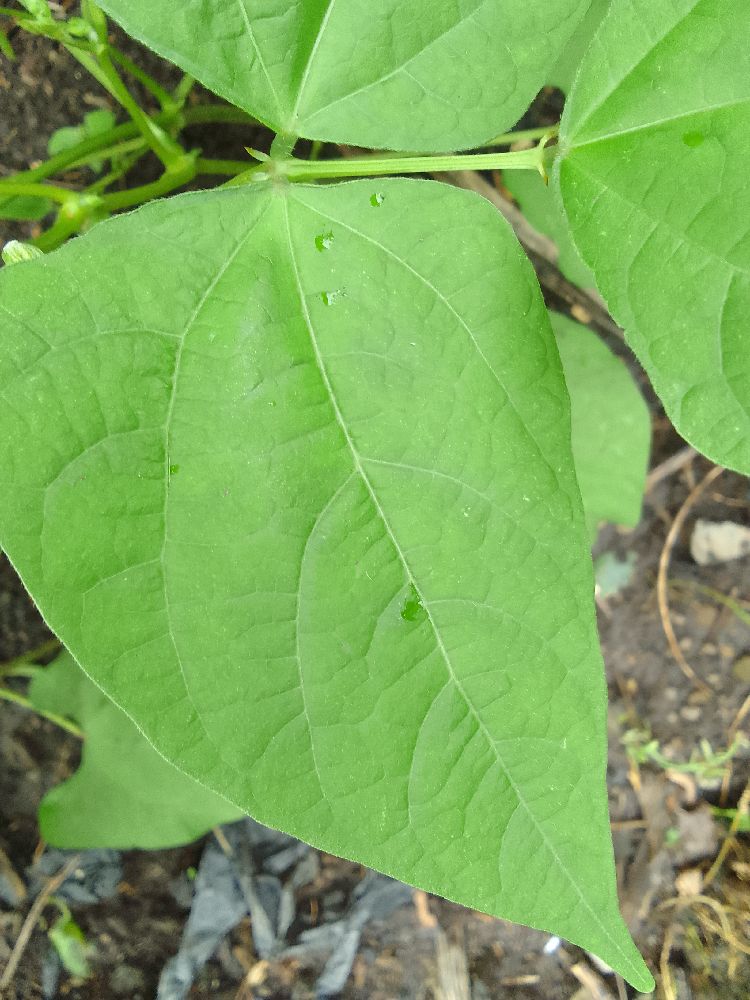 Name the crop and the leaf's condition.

common bean, healthy
